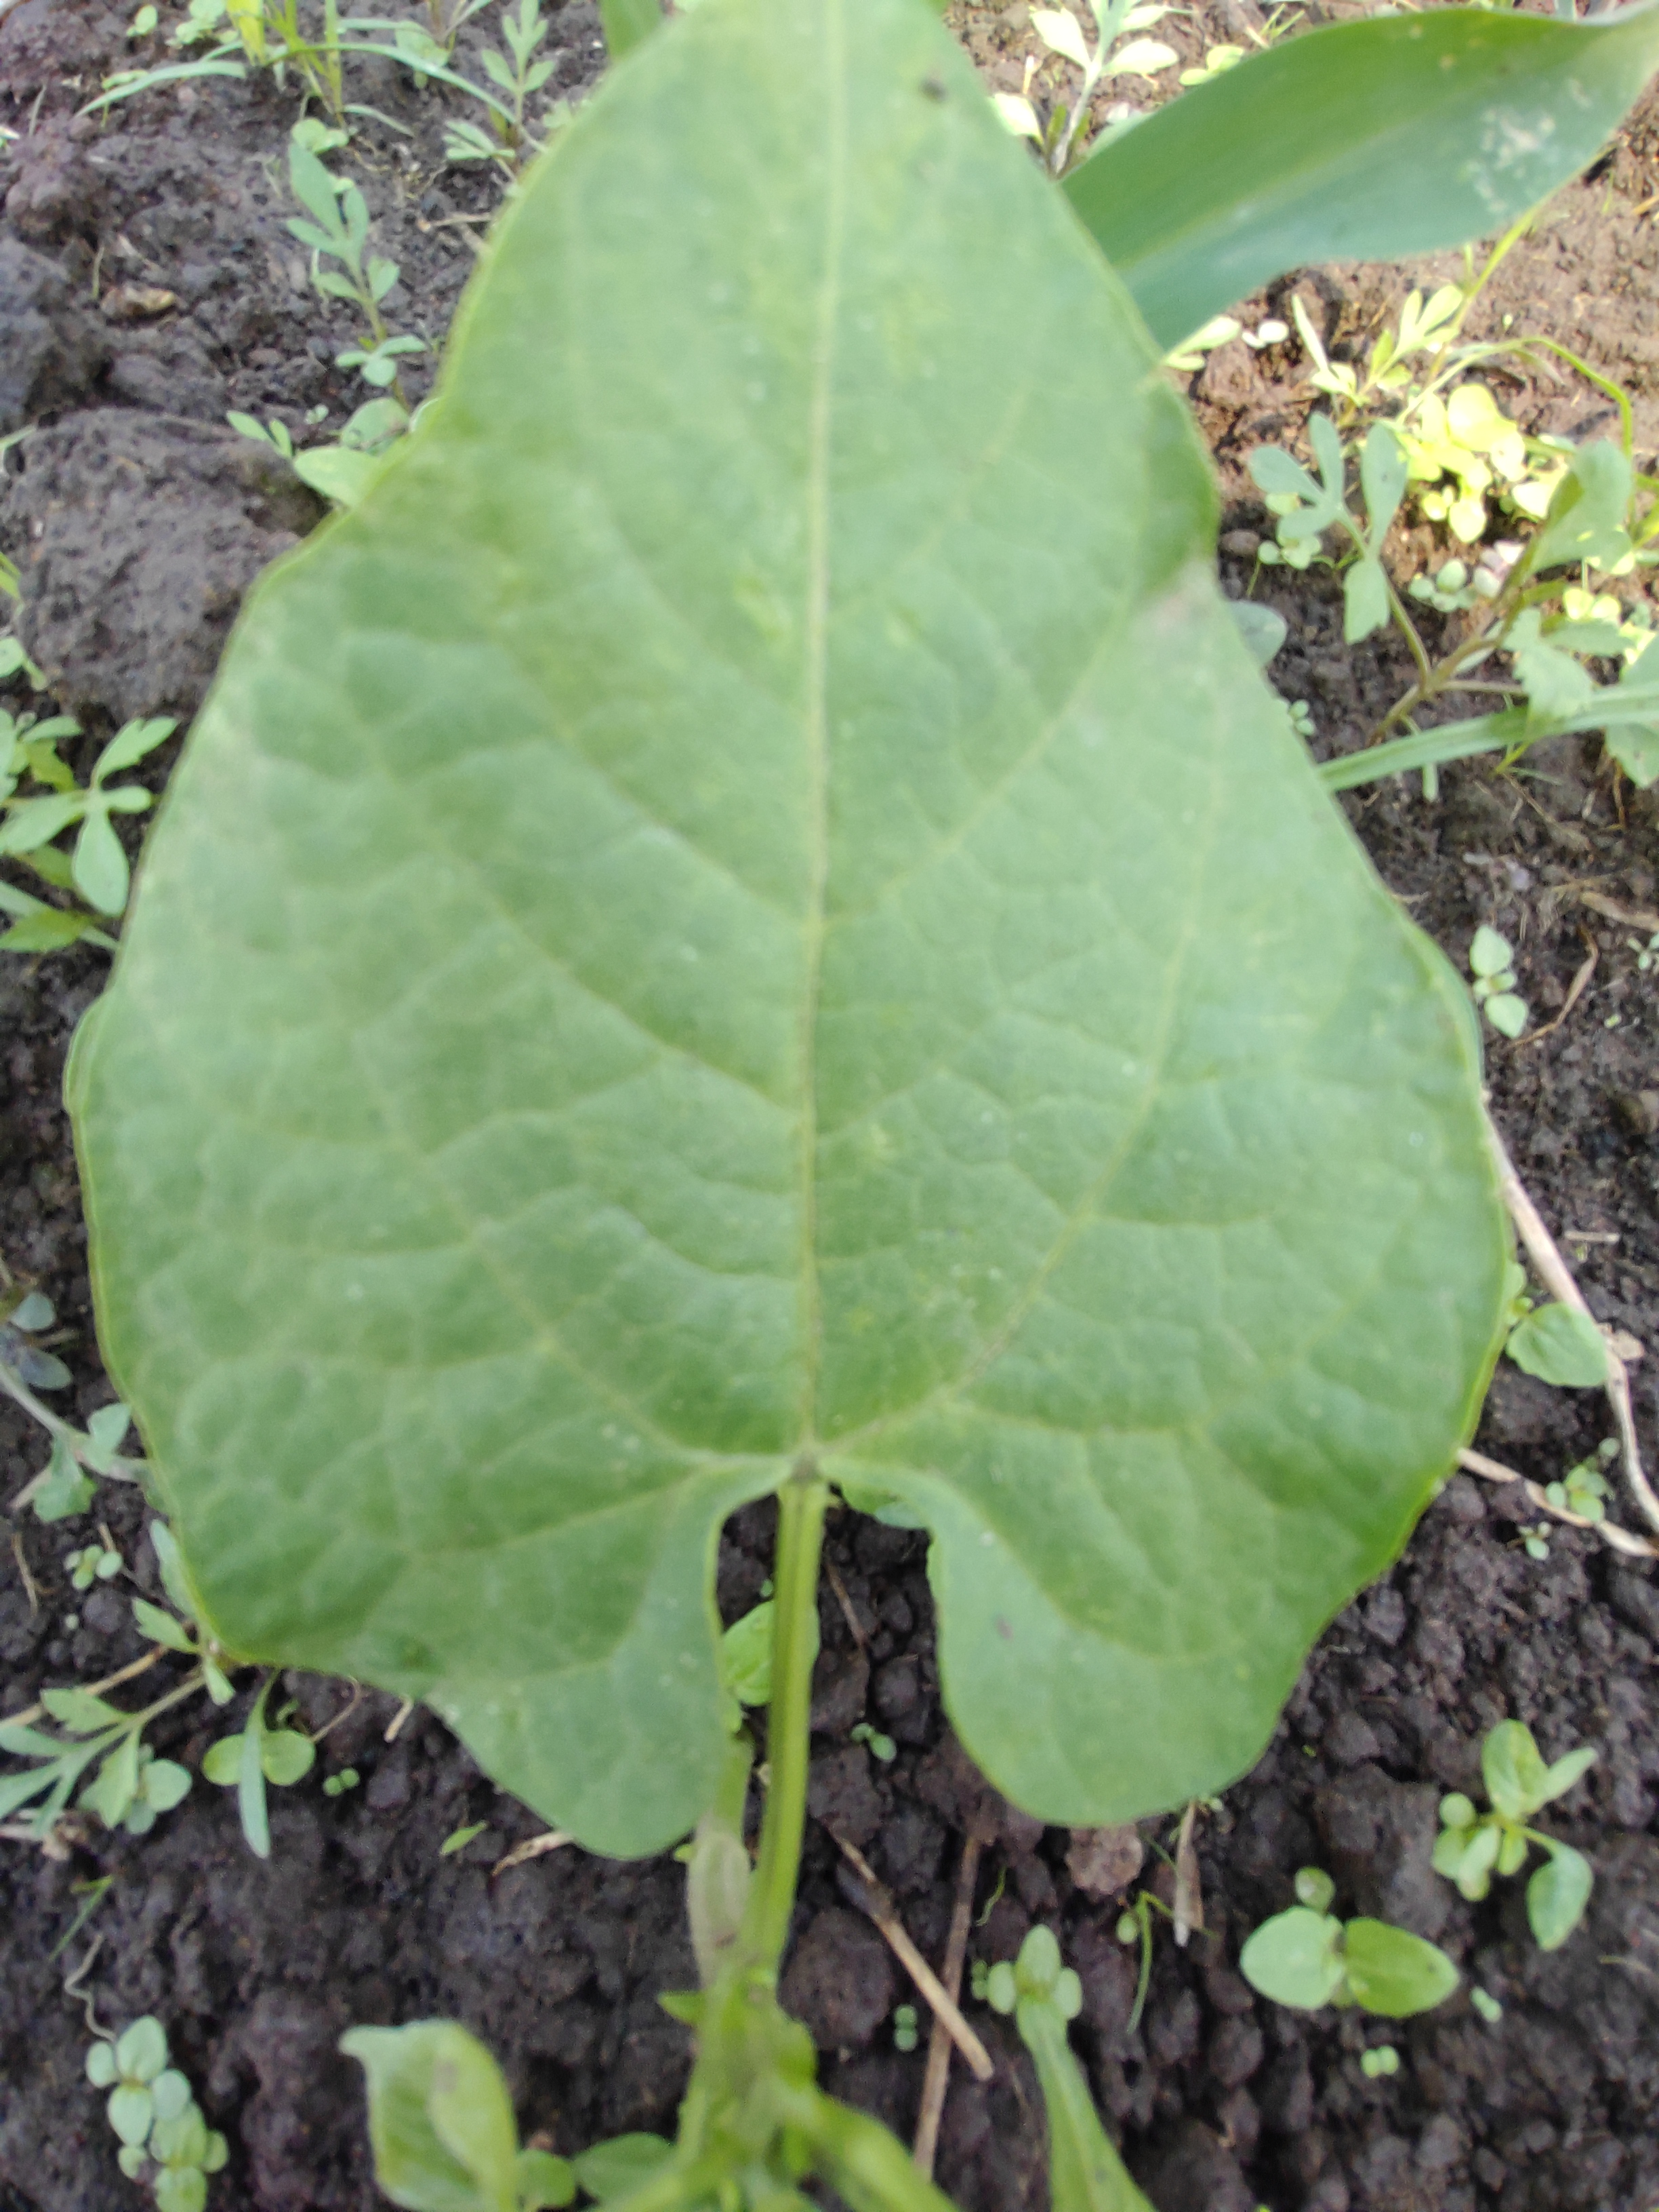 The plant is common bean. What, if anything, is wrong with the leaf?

healthy
